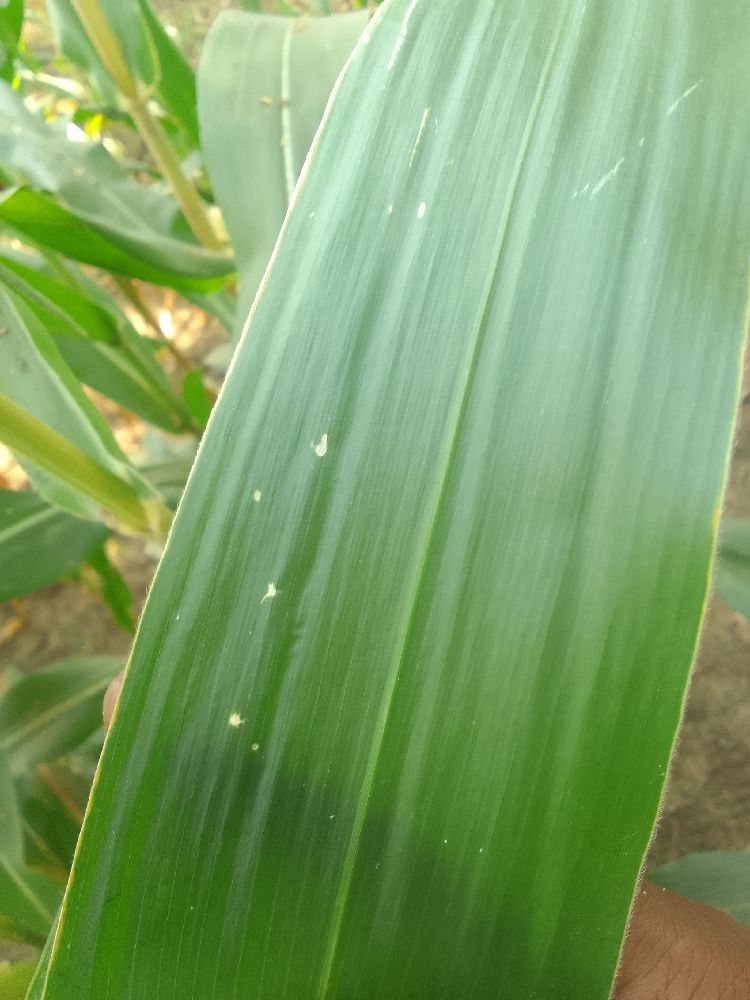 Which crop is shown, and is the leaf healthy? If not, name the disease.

maize, healthy
